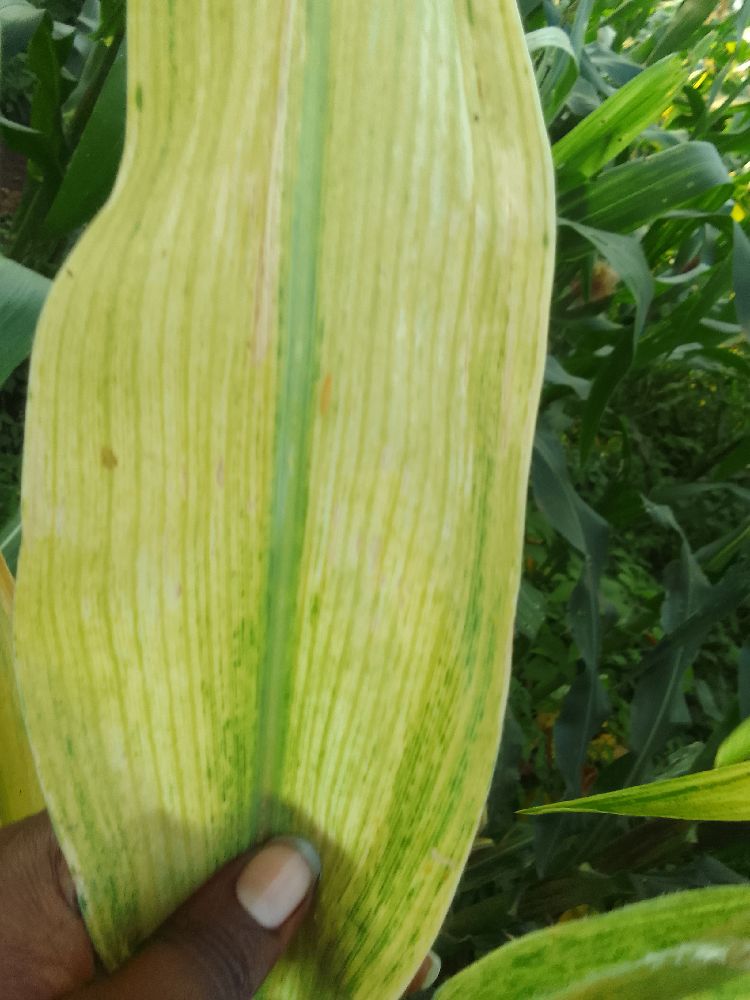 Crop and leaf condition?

maize, maize lethal necrosis
